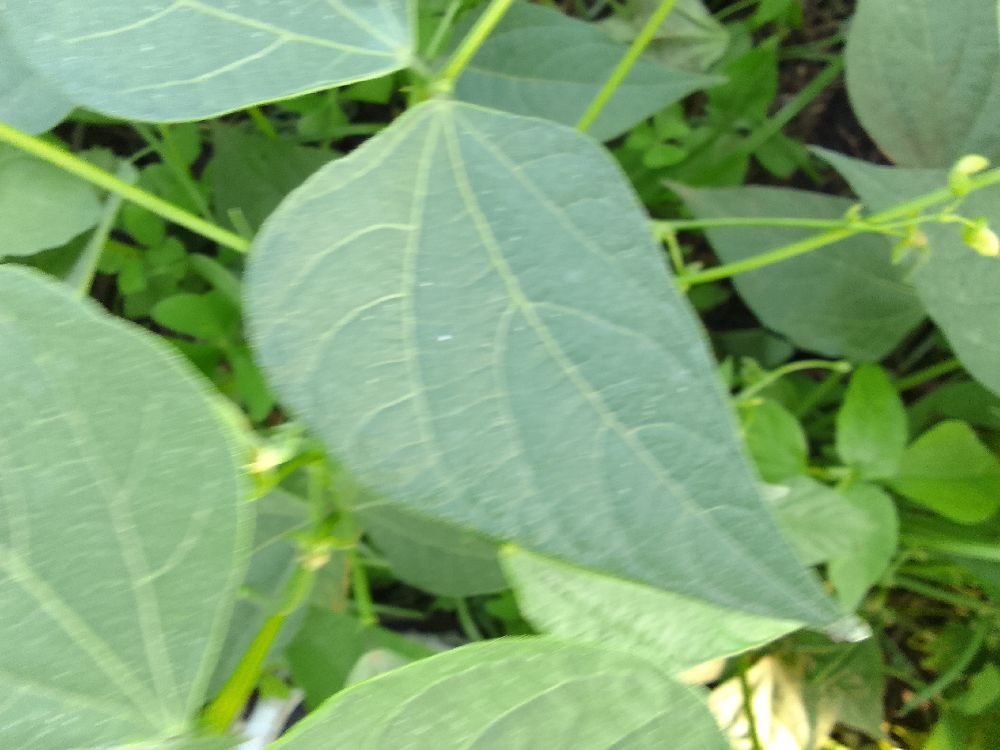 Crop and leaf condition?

common bean, healthy
